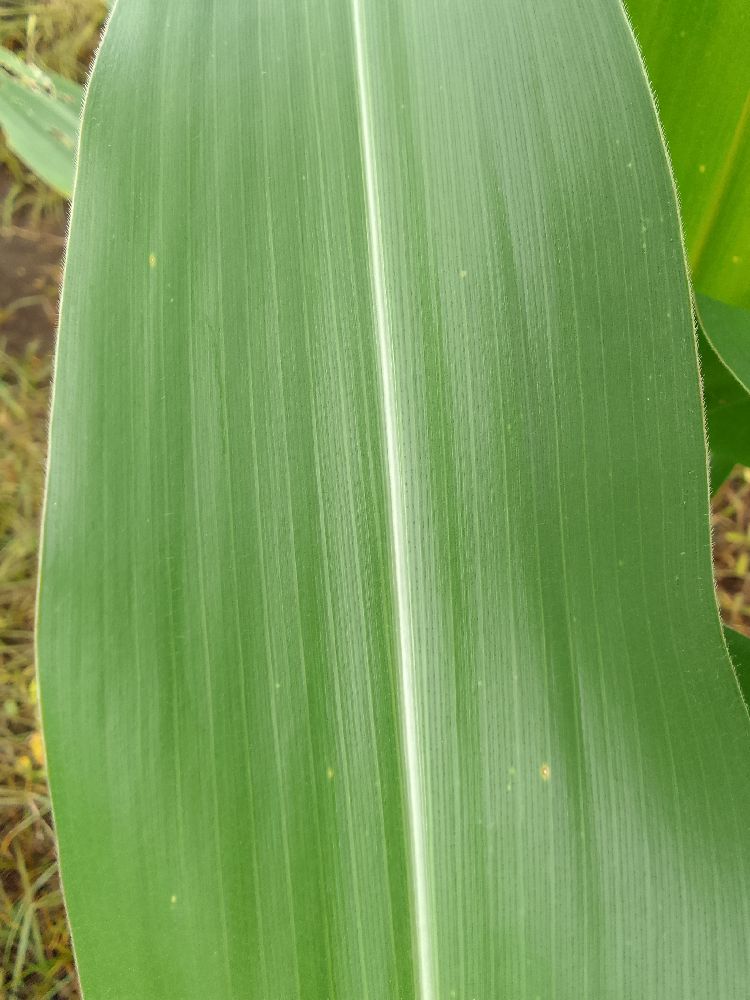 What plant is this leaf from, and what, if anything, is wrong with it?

maize, healthy
